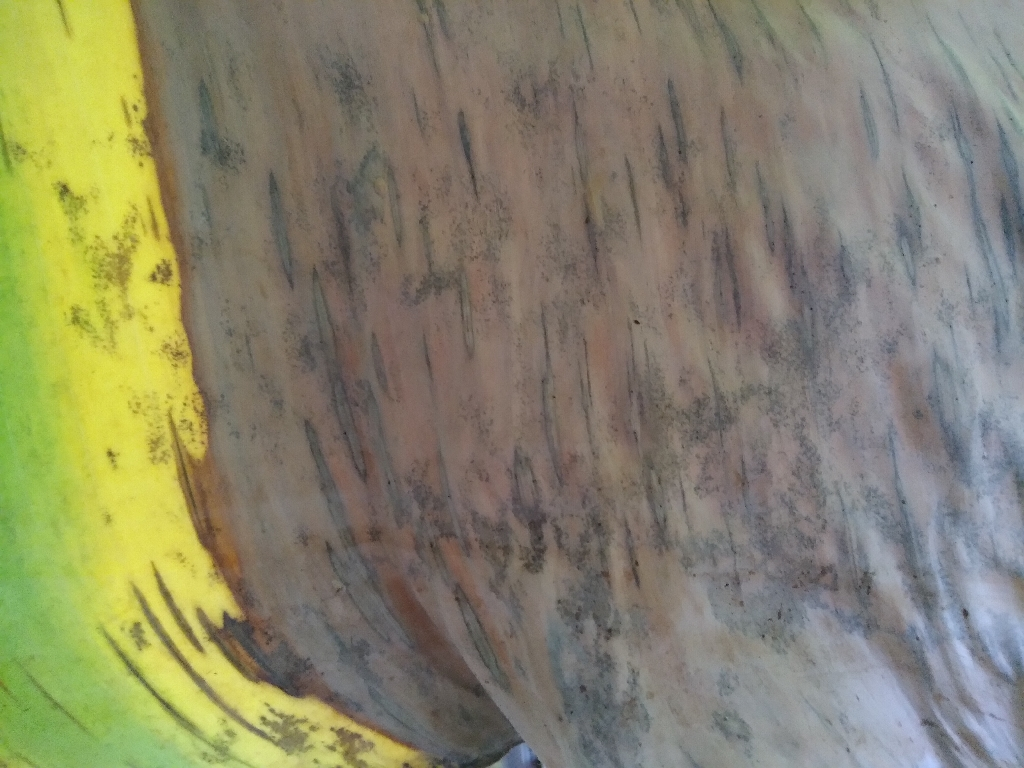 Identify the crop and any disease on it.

banana, black sigatoka
